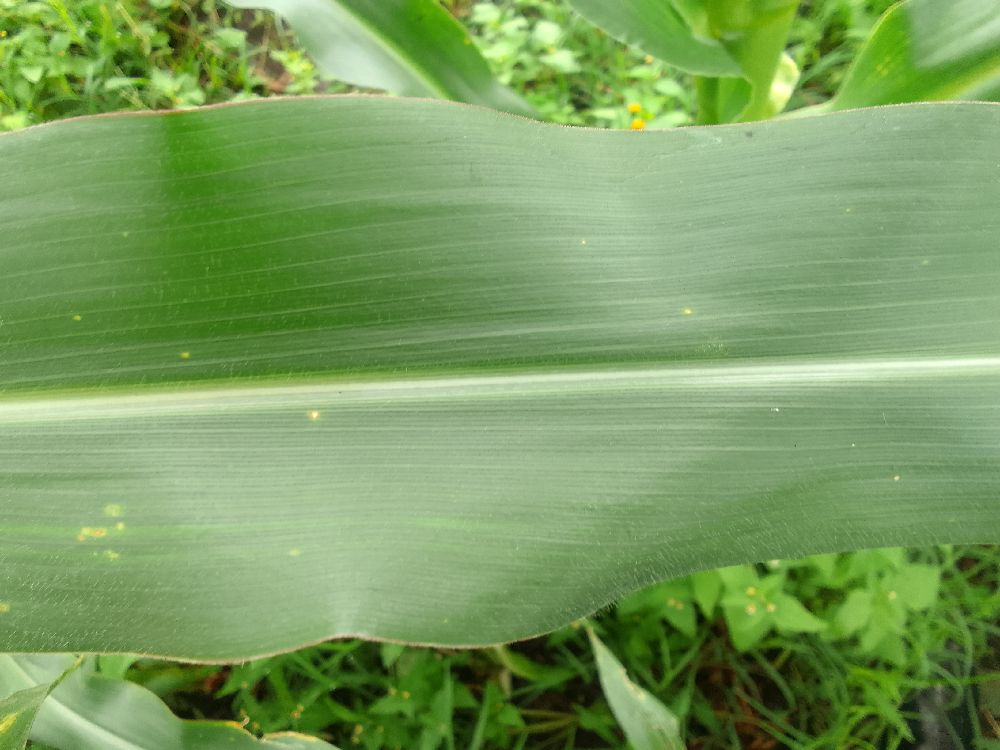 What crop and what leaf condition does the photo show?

maize, healthy
